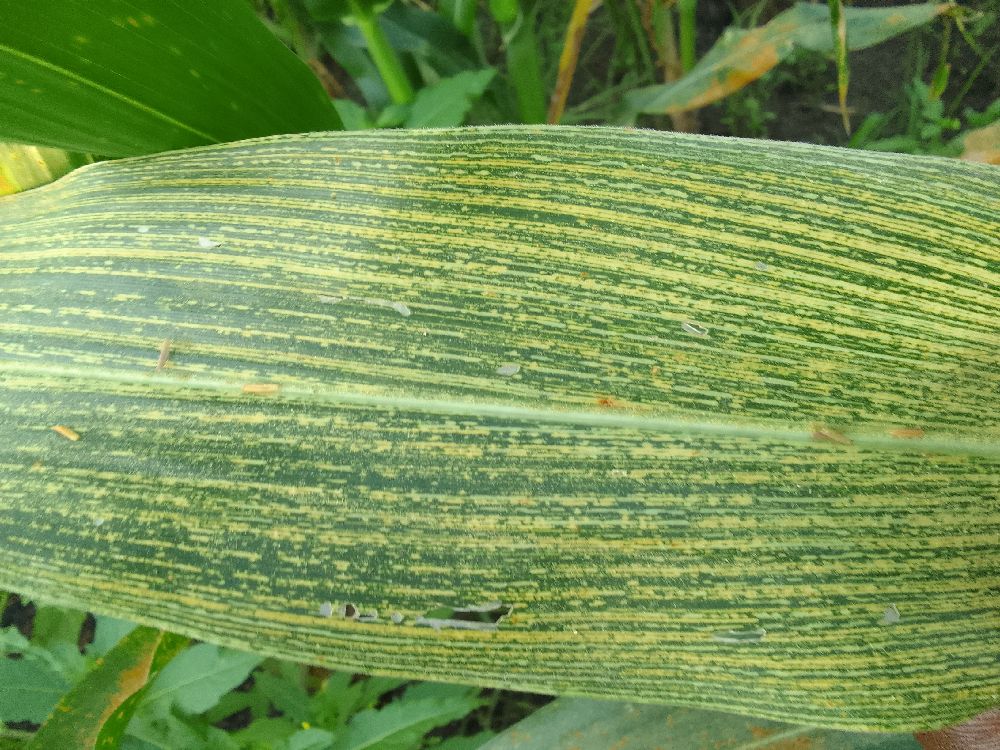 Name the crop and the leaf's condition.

maize, maize streak virus
